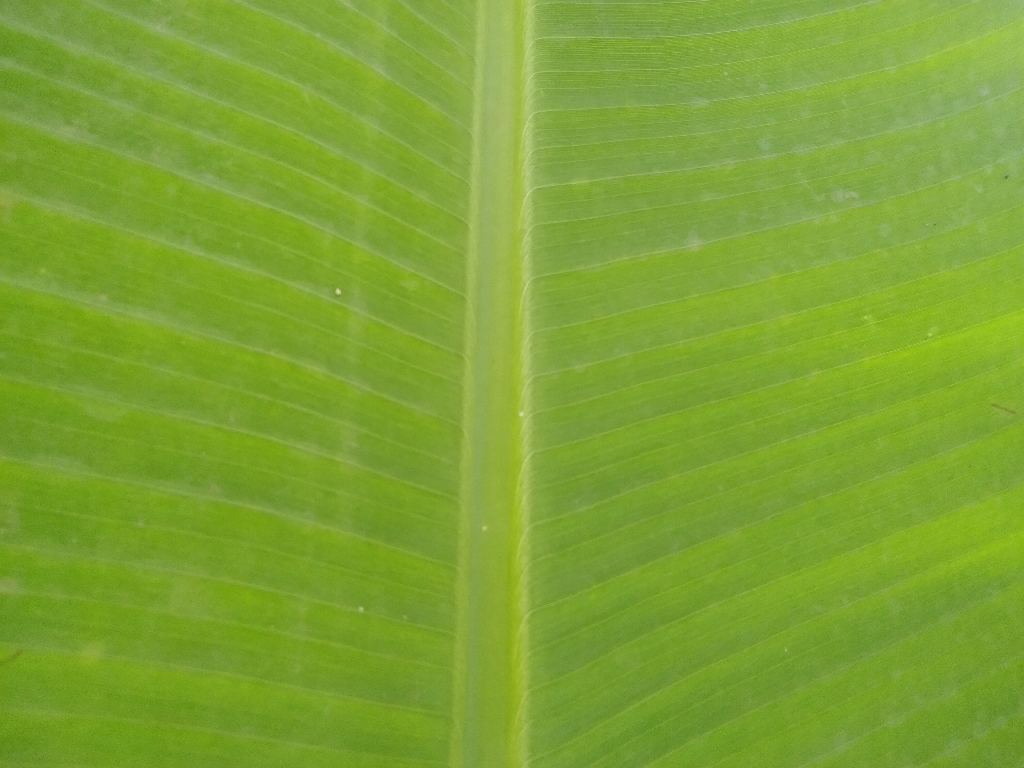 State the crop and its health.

banana, healthy
